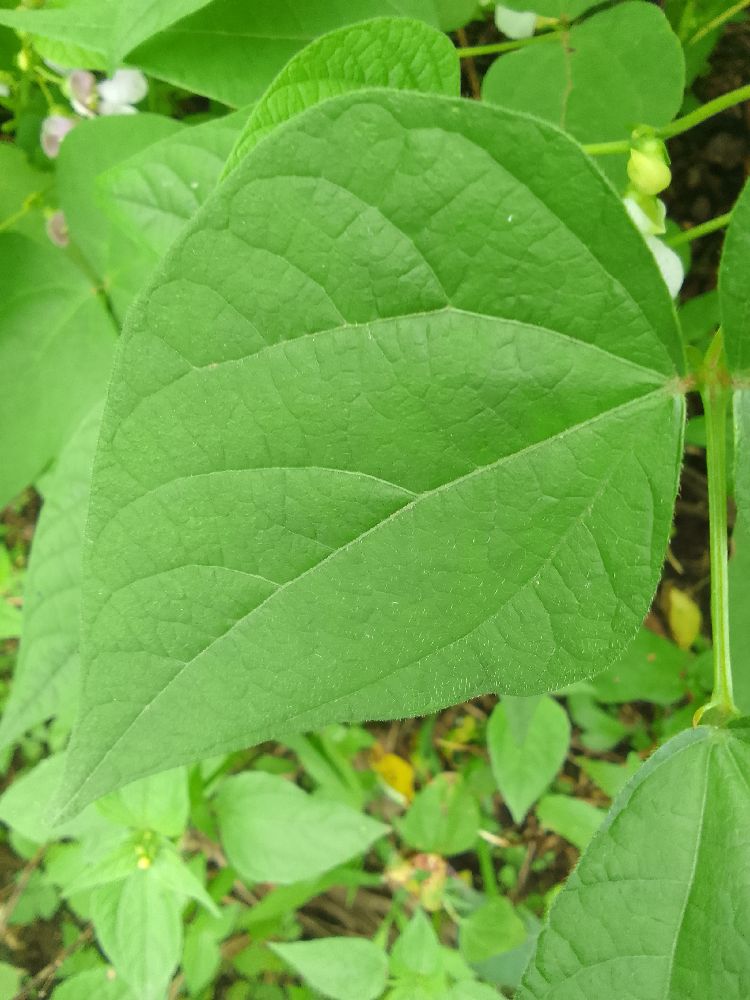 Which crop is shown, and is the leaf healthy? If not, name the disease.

common bean, healthy
